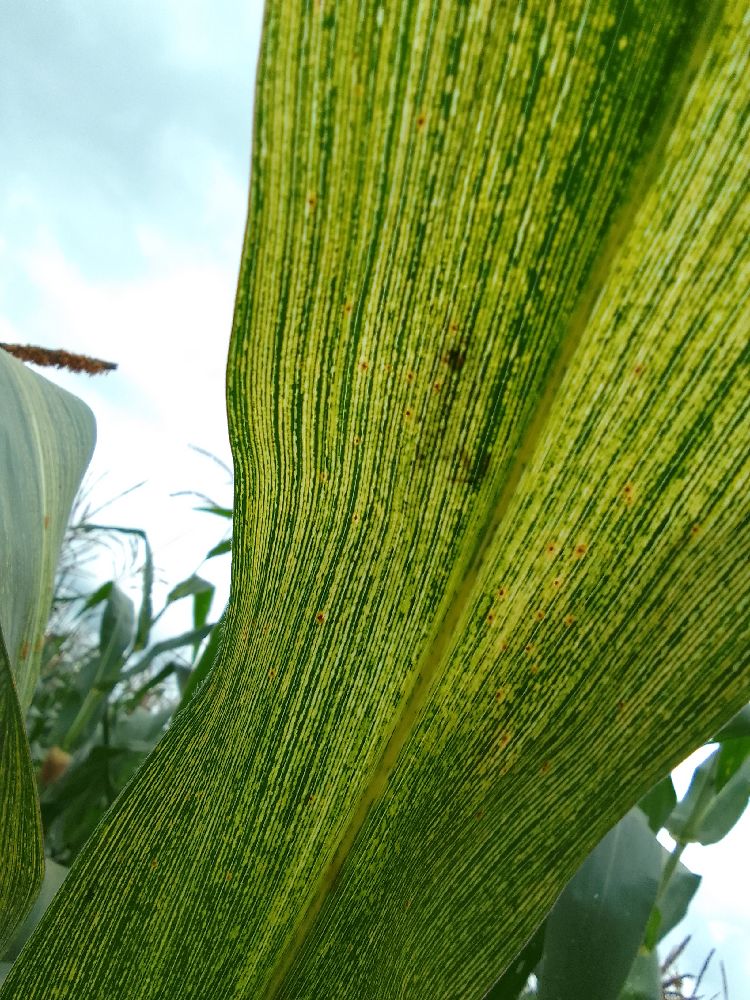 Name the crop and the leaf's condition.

maize, maize streak virus
